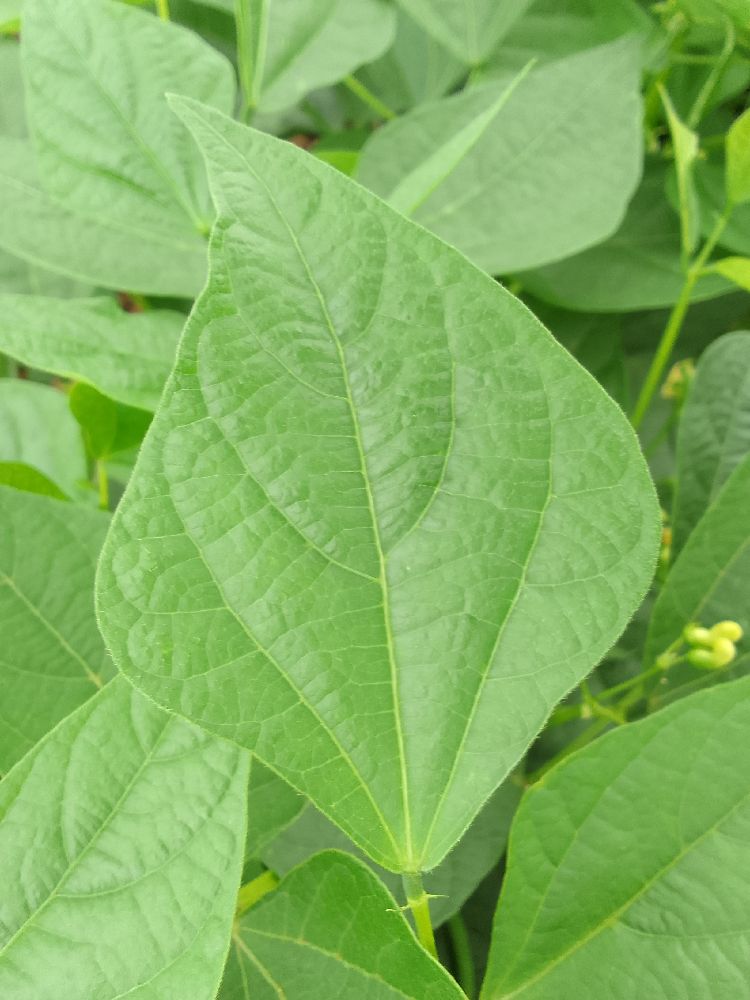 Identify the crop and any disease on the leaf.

common bean, healthy
